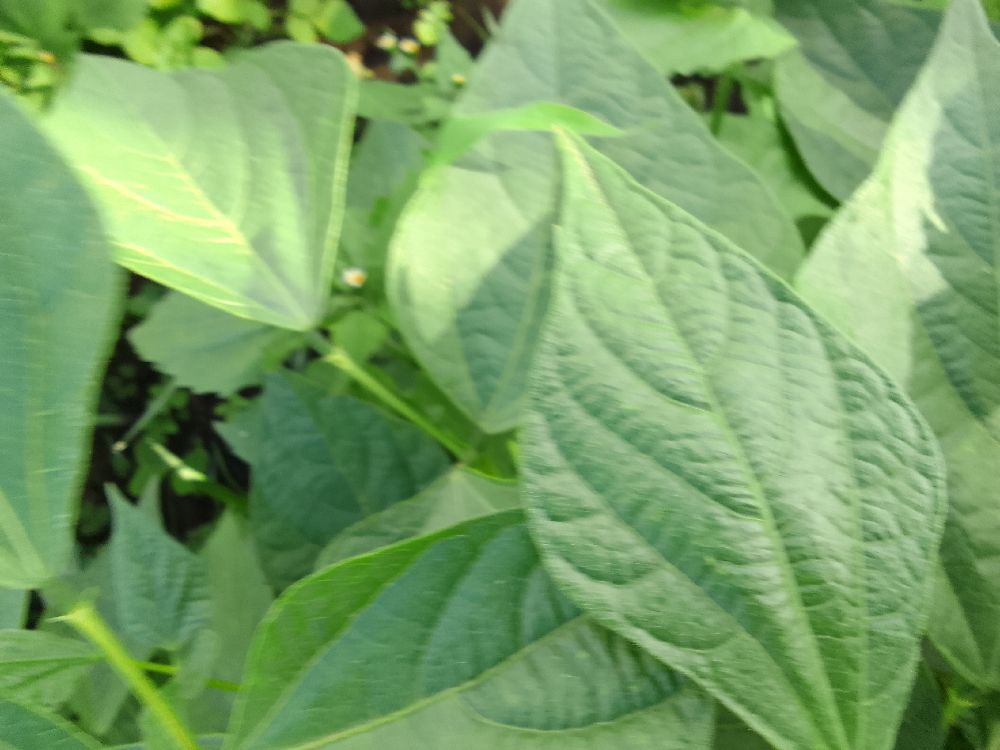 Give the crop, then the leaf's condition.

common bean, healthy
